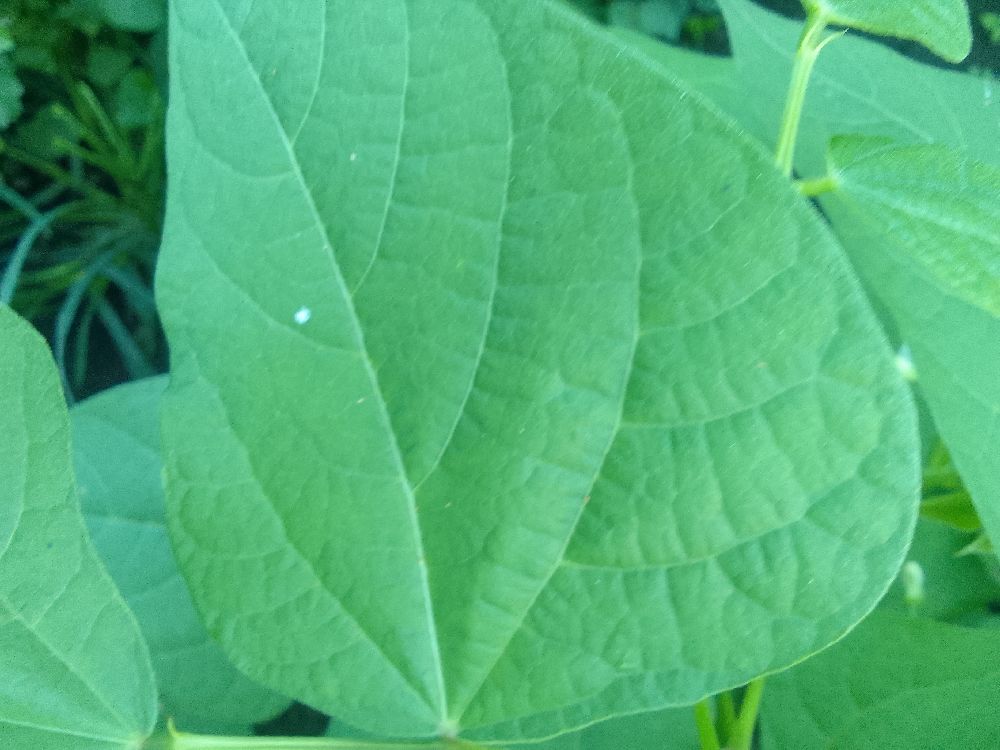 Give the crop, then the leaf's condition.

common bean, healthy
